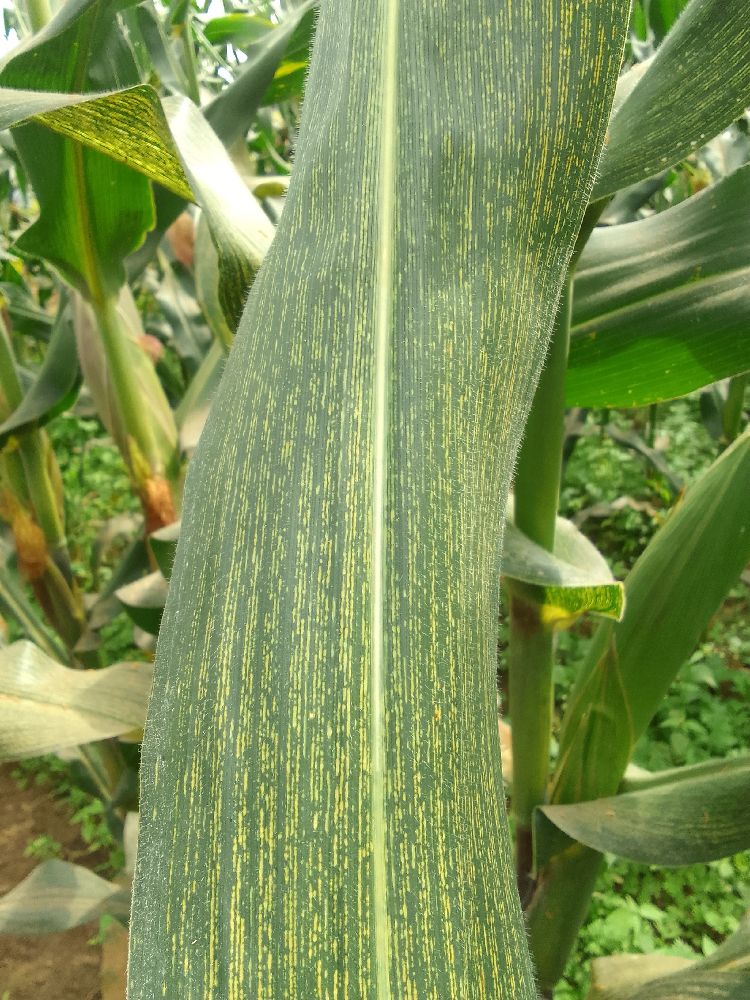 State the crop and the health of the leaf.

maize, maize streak virus
